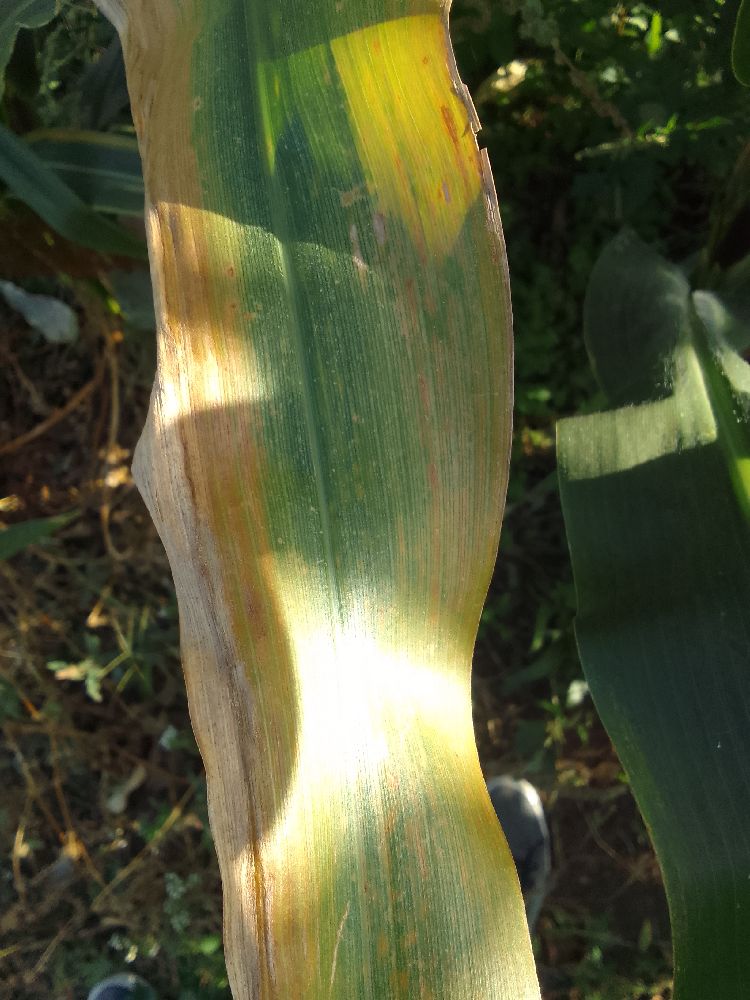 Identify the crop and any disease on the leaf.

maize, maize lethal necrosis
